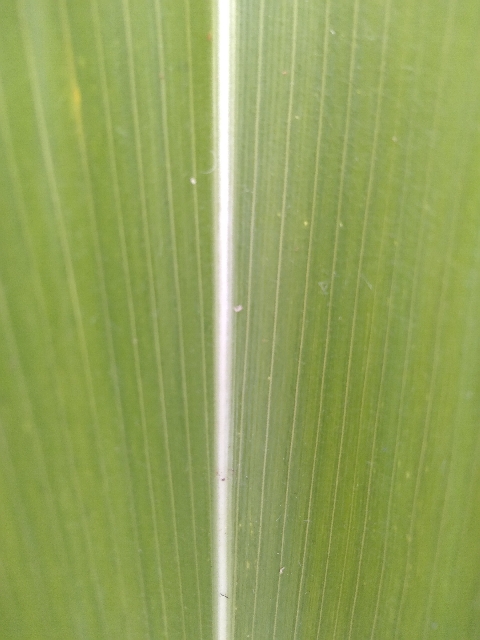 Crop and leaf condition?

maize, healthy
